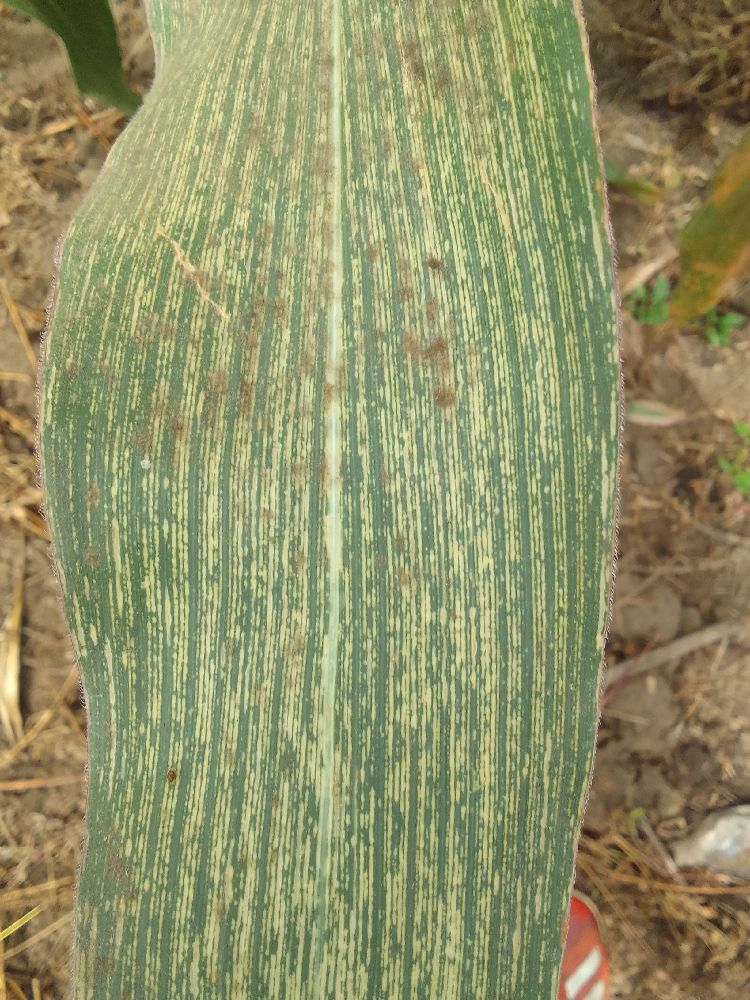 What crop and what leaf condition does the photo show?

maize, maize streak virus
